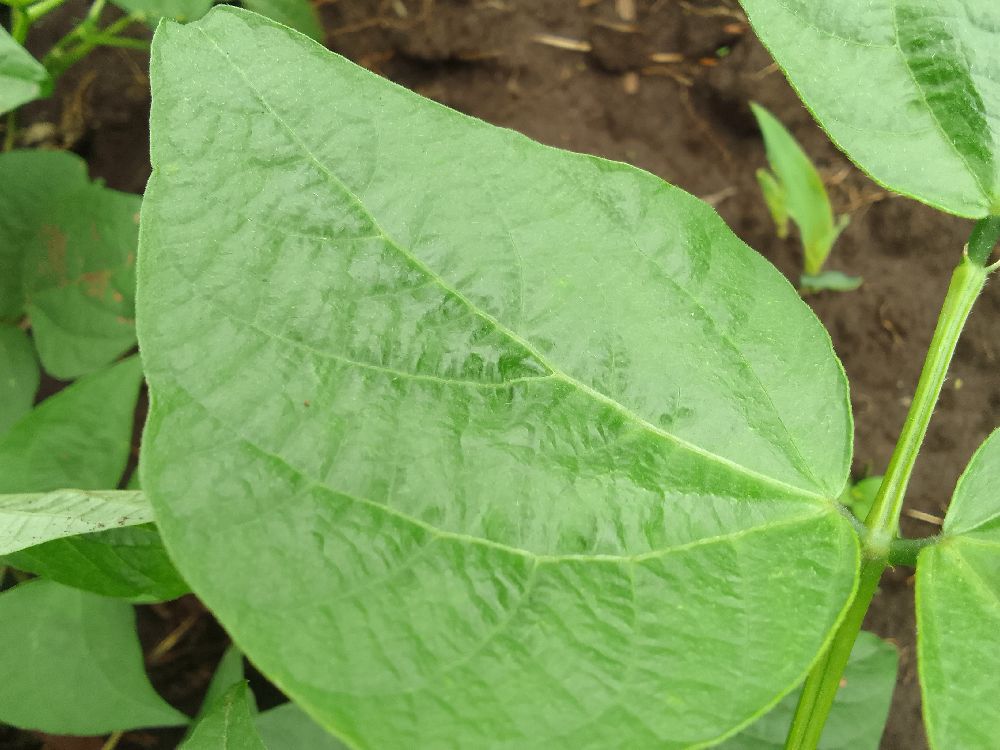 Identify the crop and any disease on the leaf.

common bean, healthy
